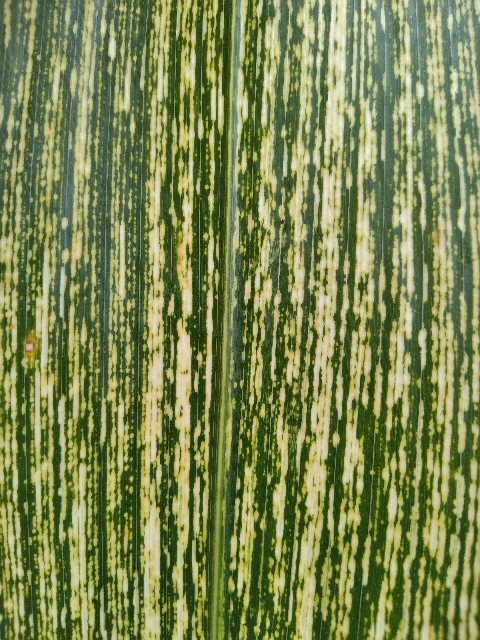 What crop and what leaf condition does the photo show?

maize, maize streak virus
